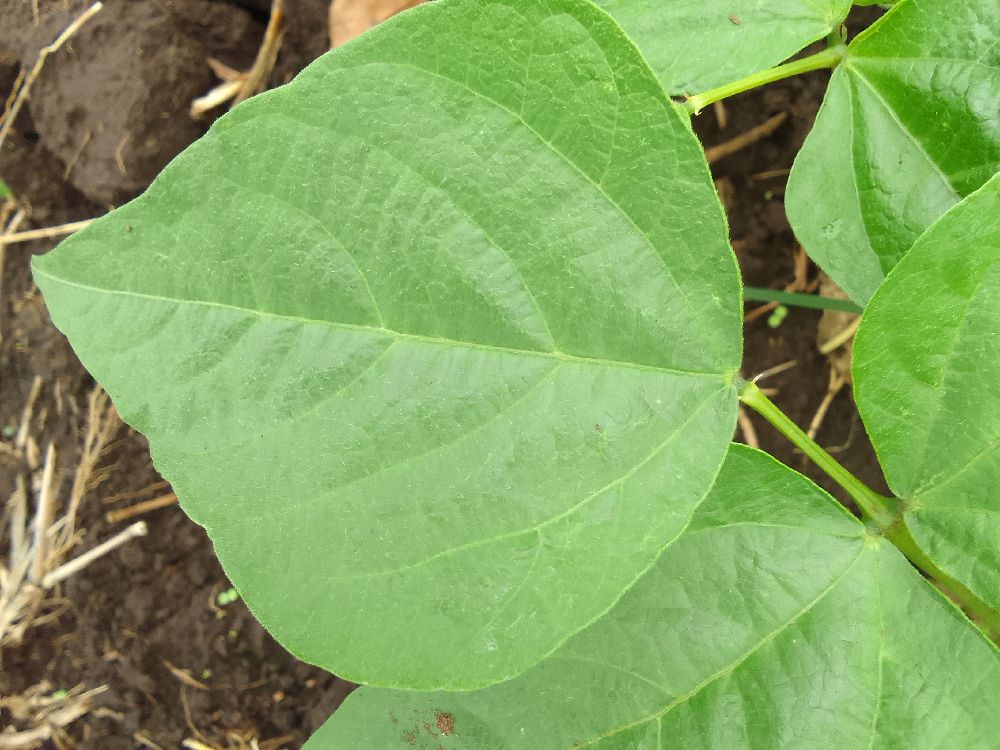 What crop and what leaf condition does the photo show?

common bean, healthy
